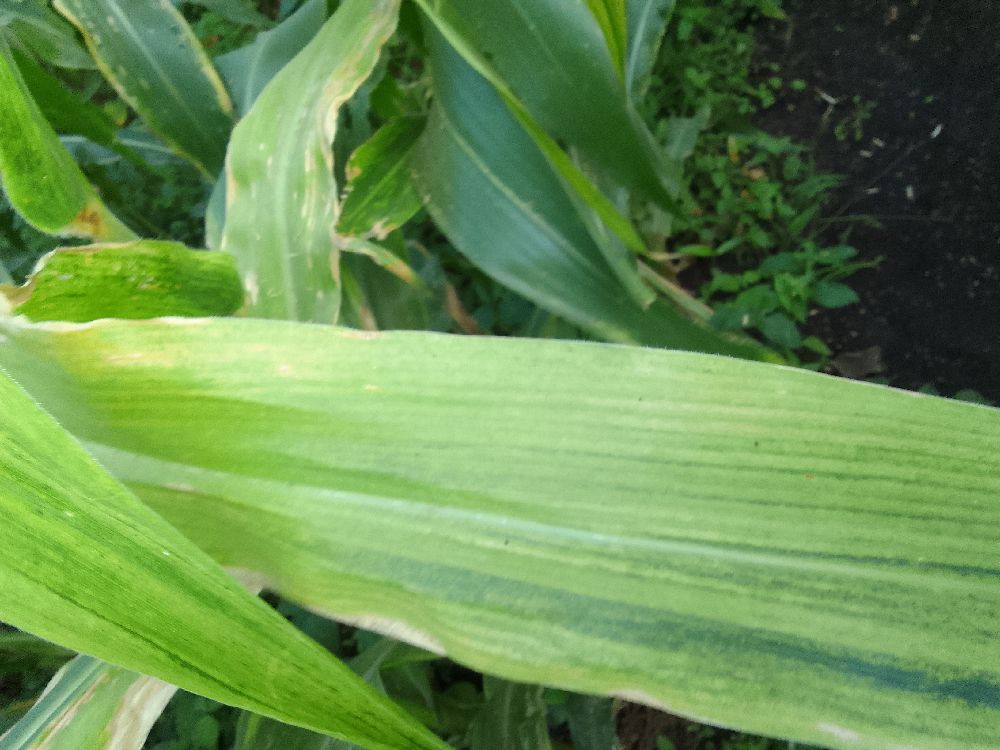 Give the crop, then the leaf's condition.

maize, maize lethal necrosis
